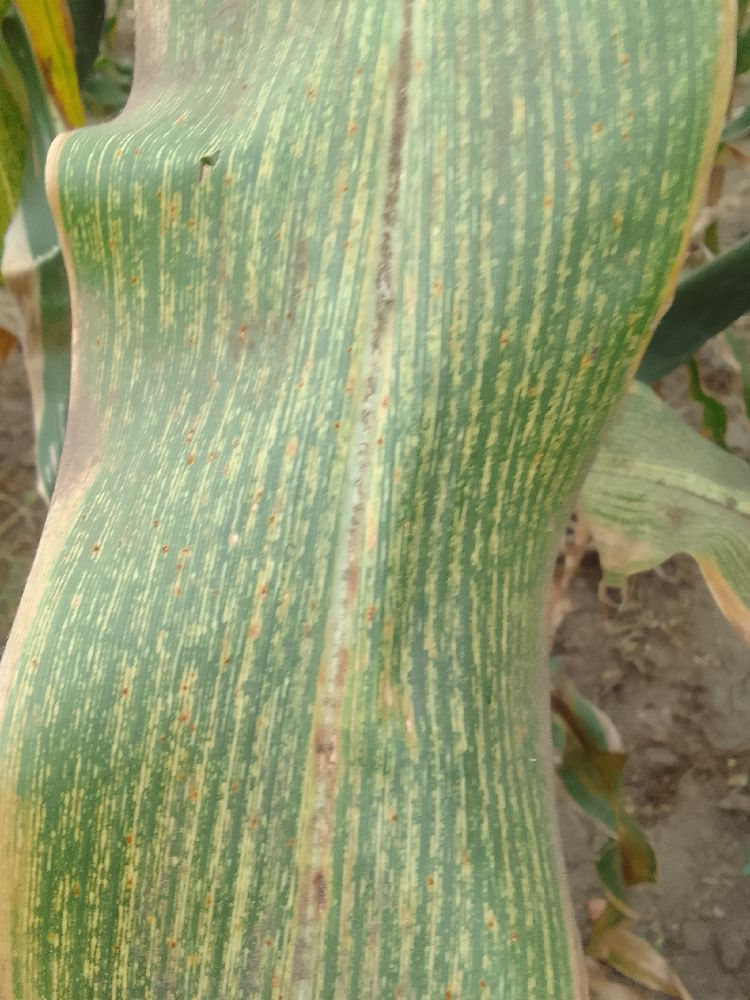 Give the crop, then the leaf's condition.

maize, maize streak virus
